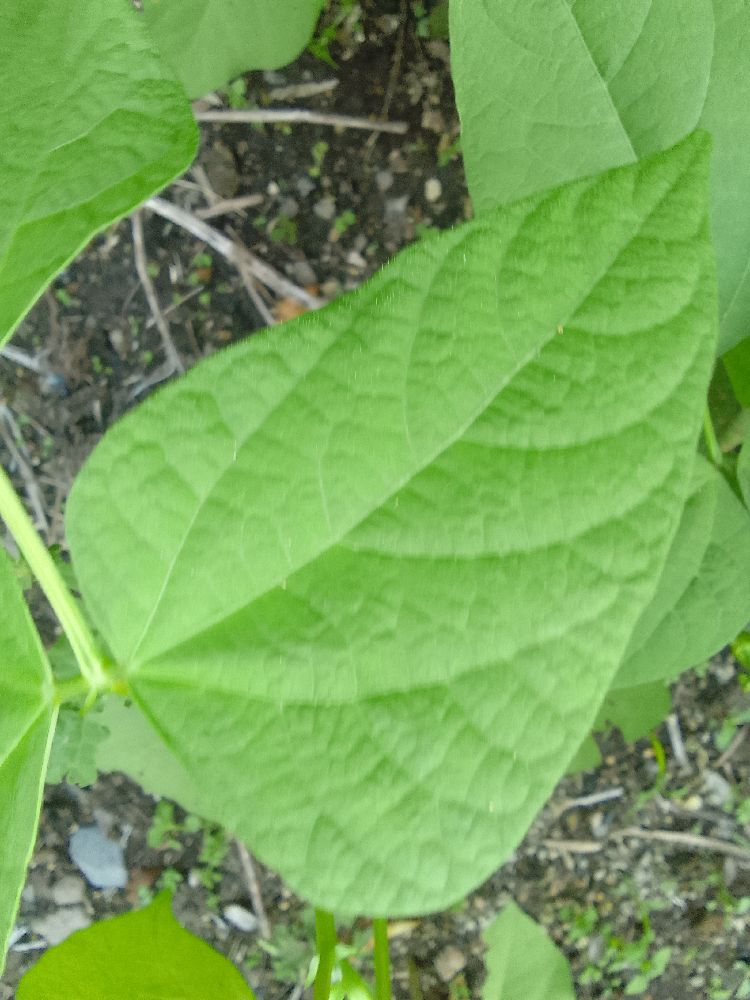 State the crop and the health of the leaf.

common bean, healthy
